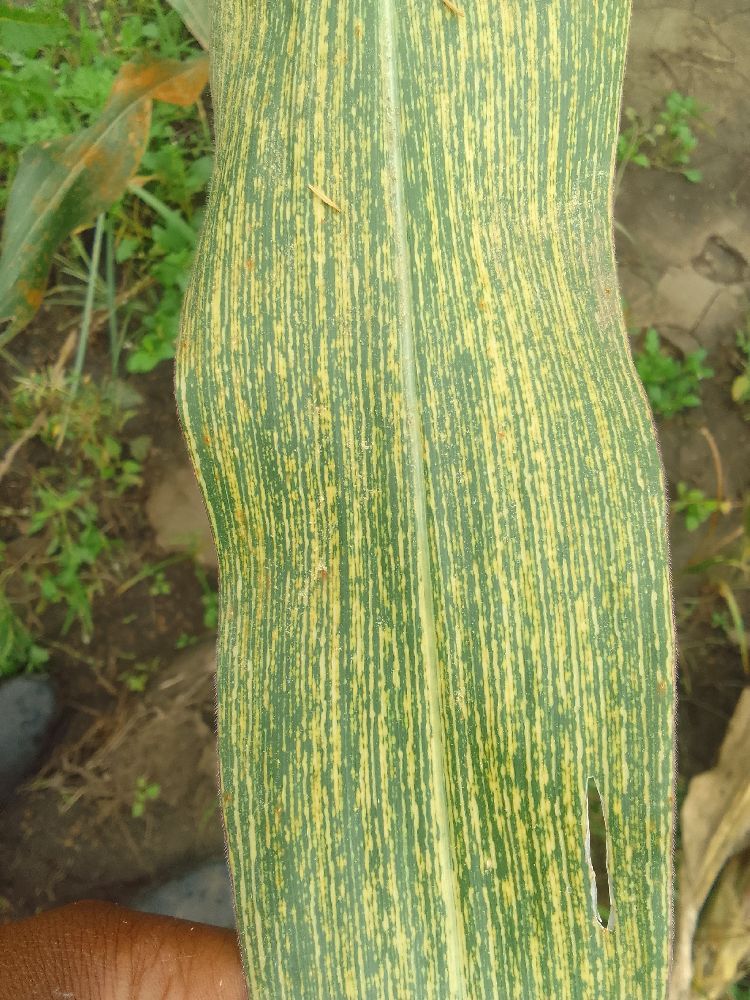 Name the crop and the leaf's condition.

maize, maize streak virus
